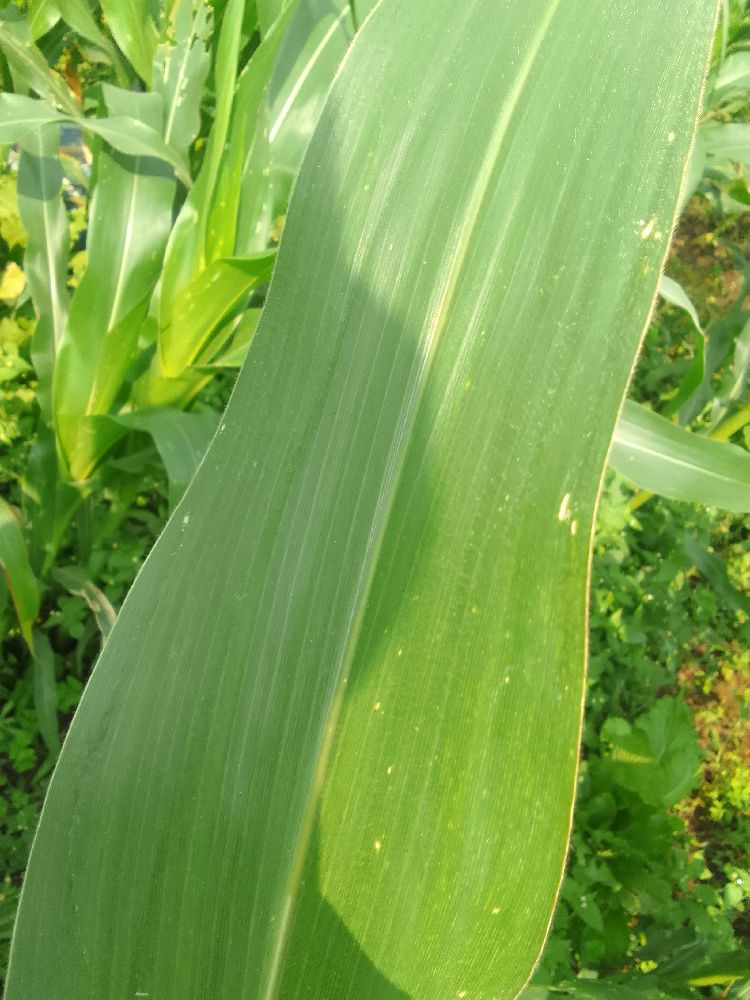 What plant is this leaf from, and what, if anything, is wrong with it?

maize, healthy
